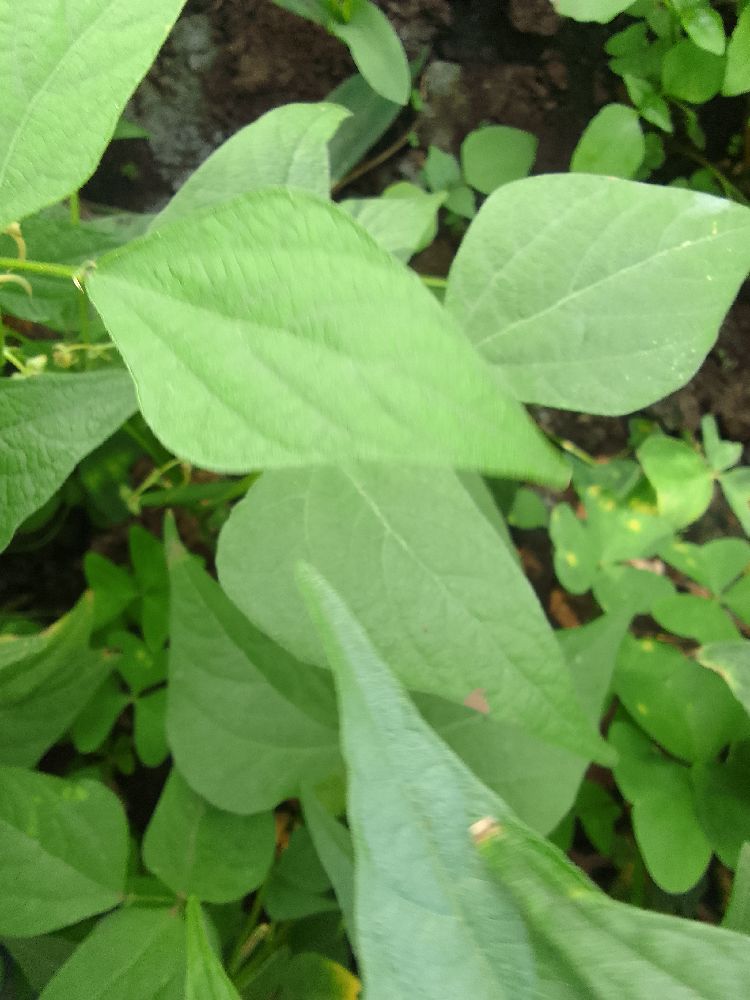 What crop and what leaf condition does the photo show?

common bean, healthy
